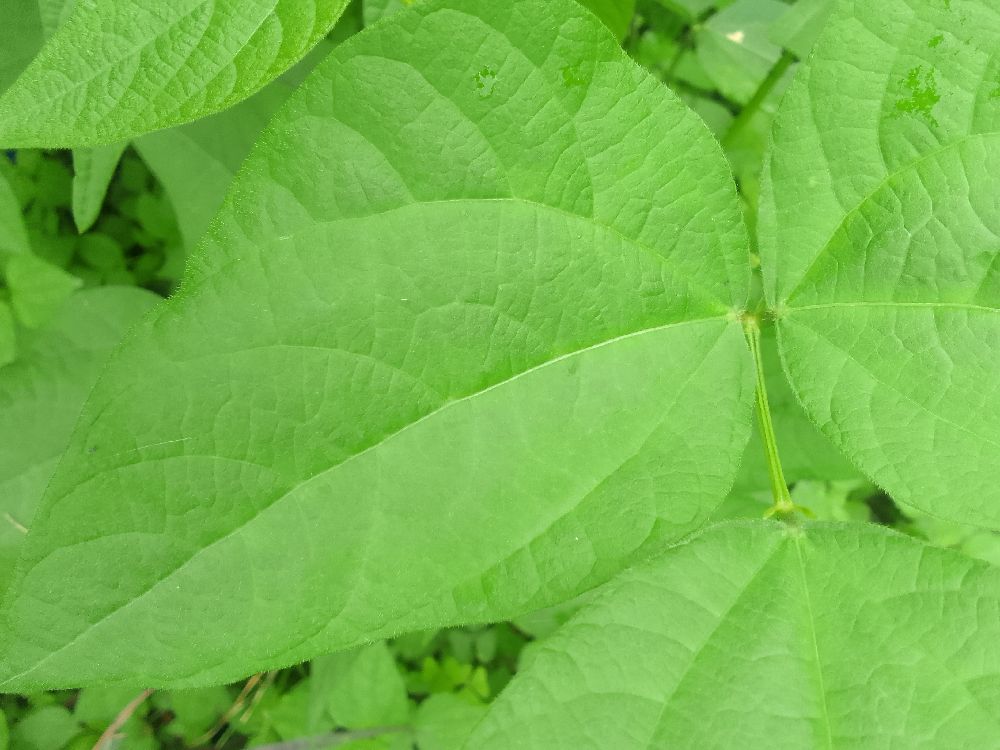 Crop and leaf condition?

common bean, healthy
